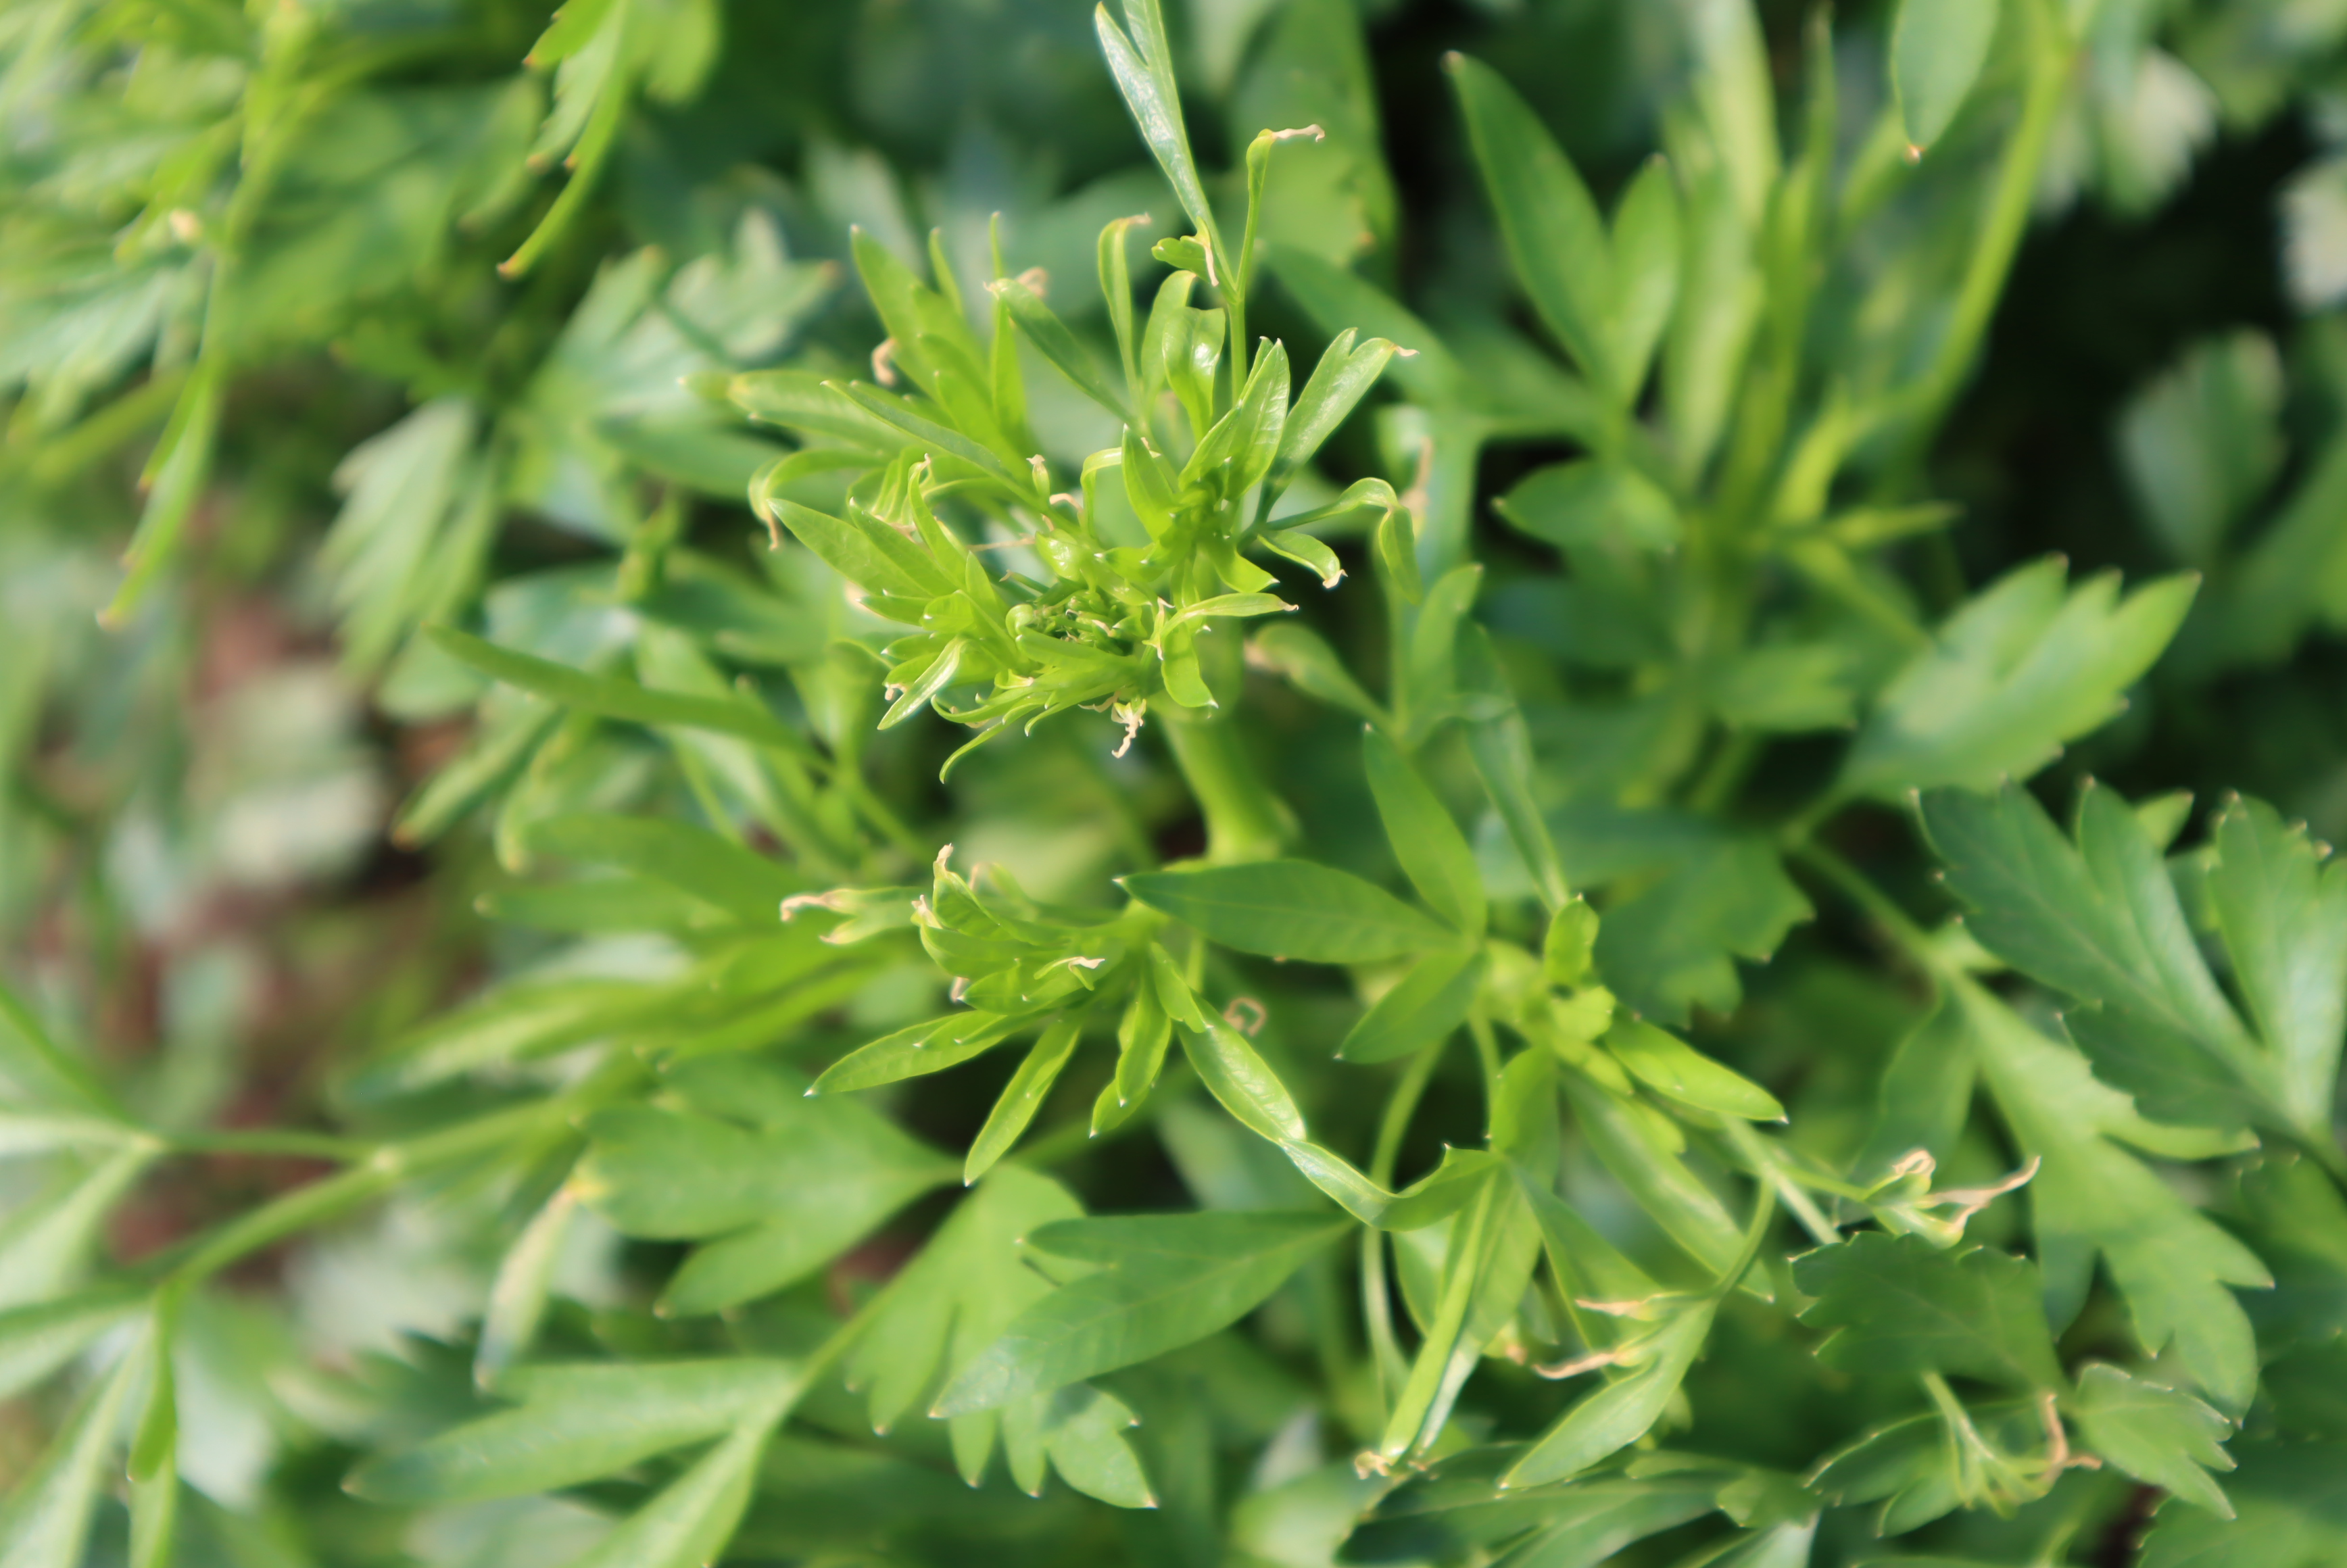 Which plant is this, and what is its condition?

parsley, mechanical damage
